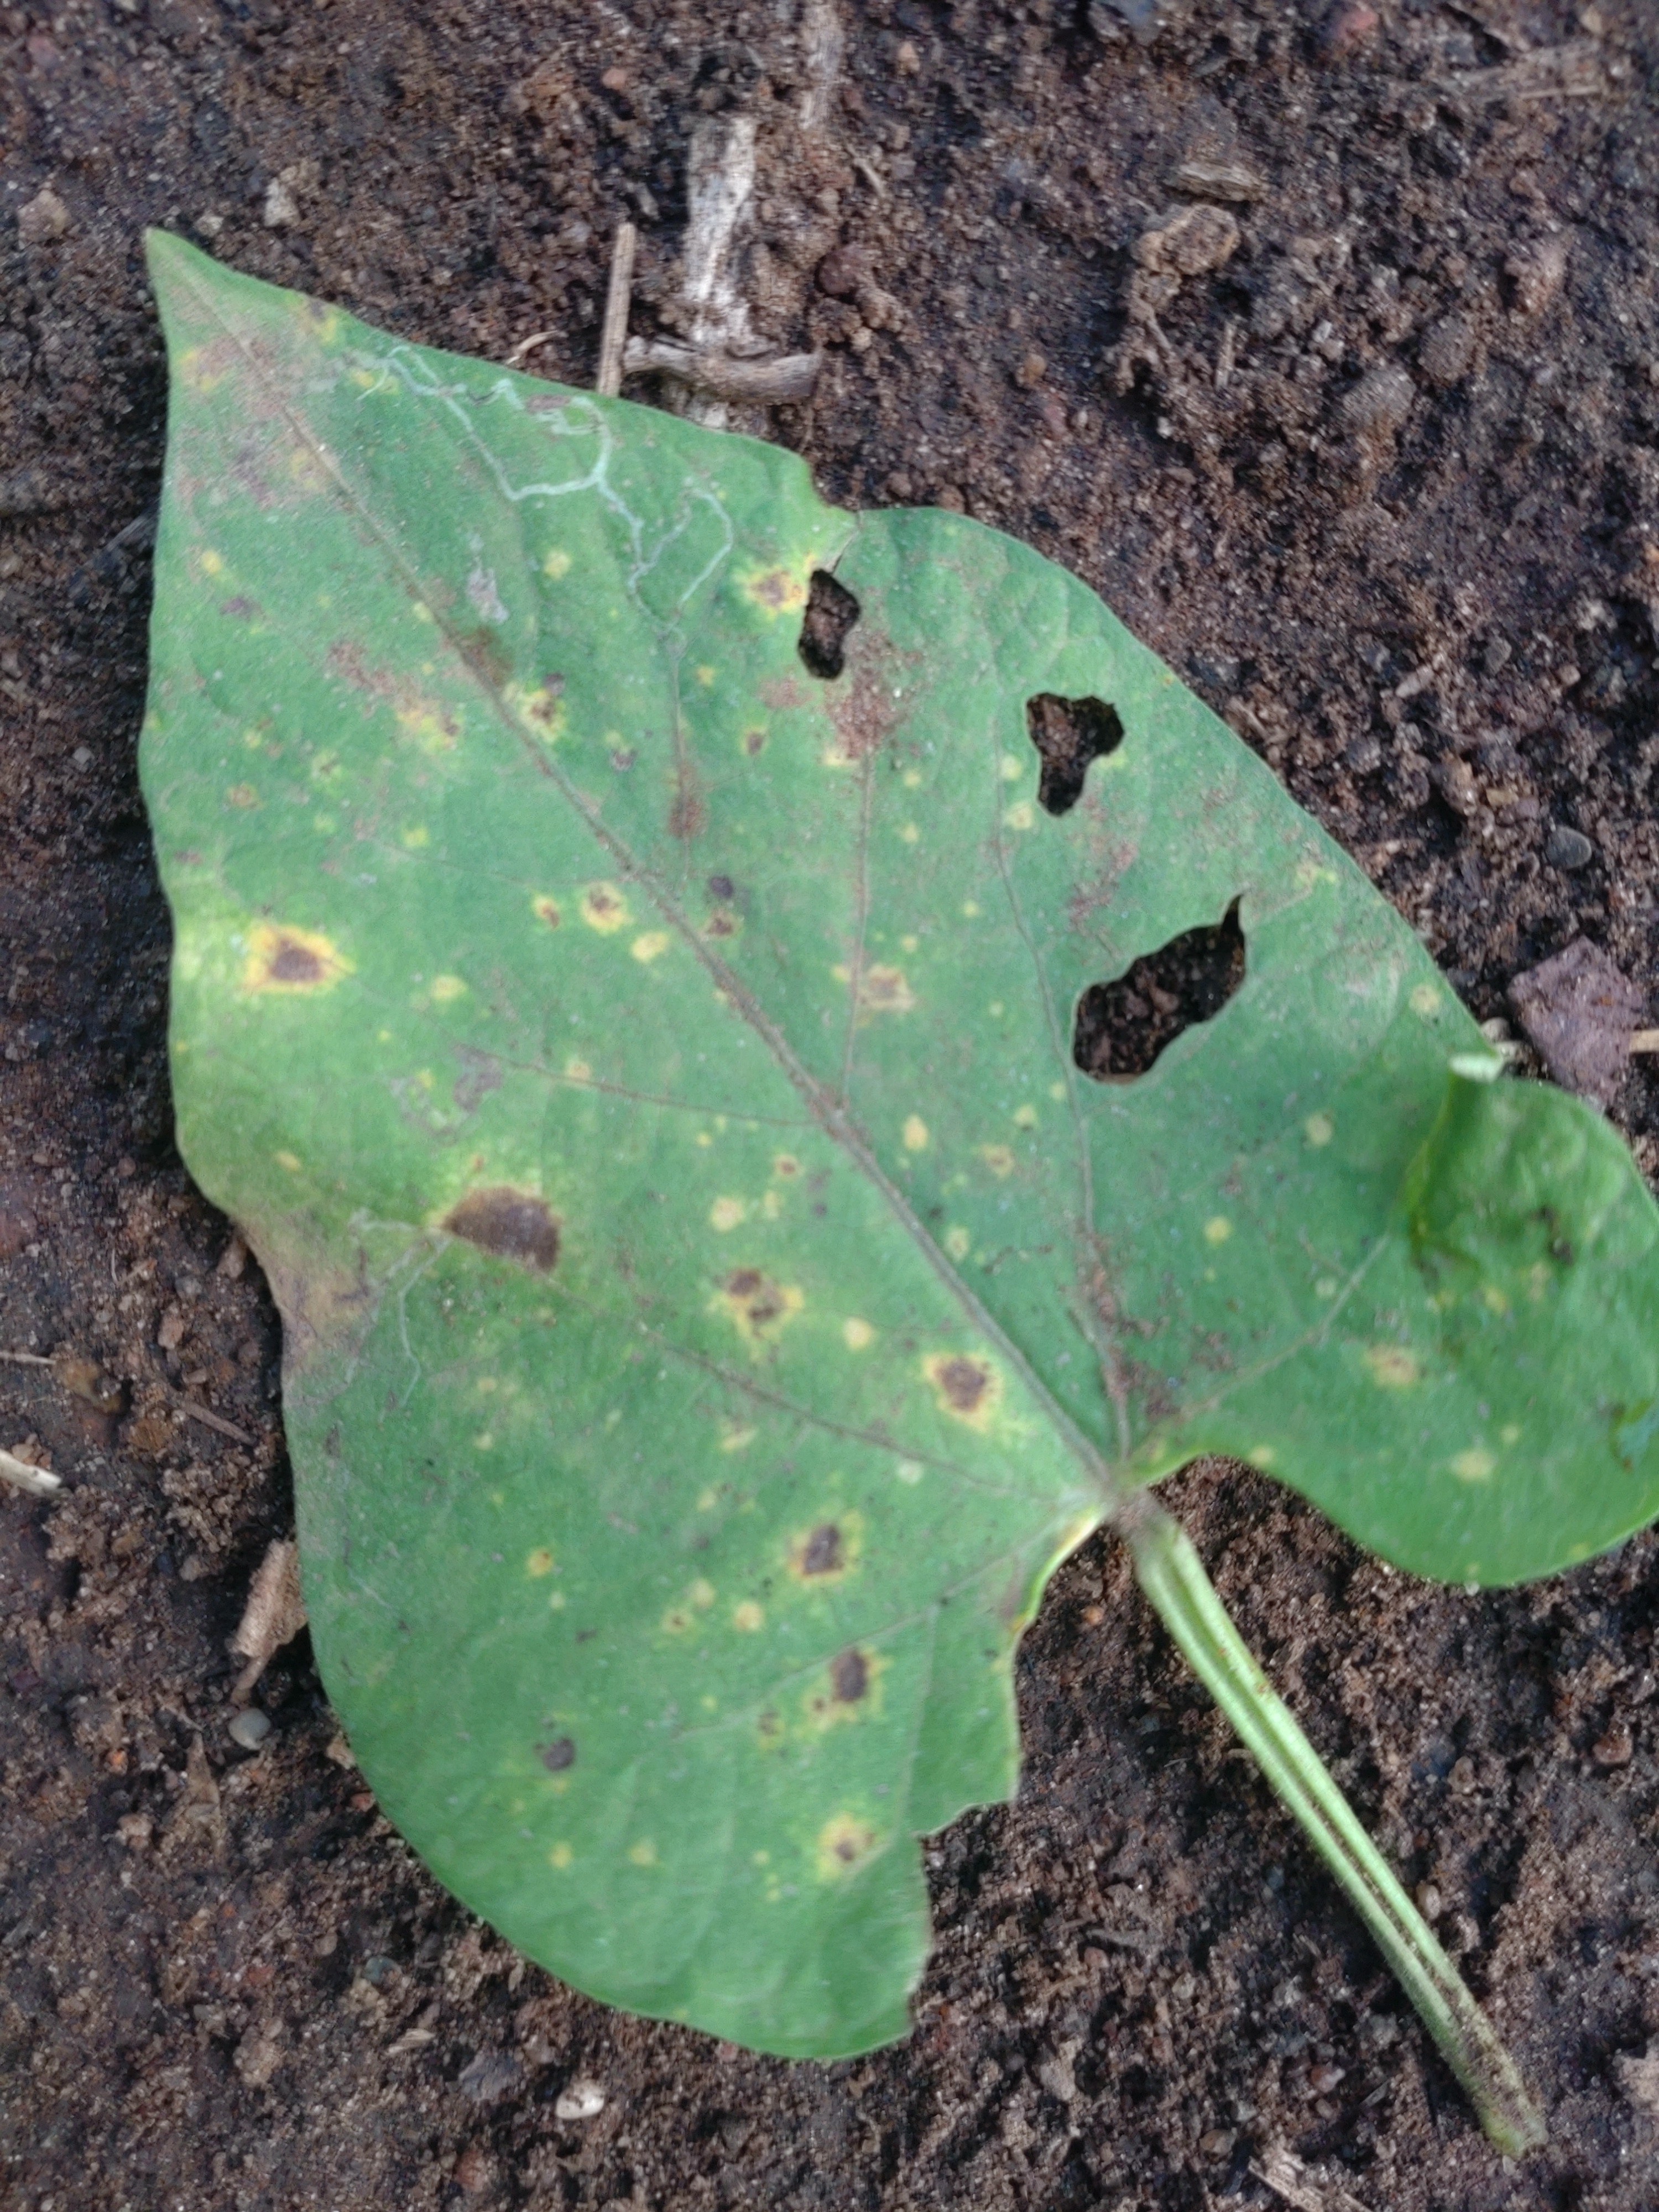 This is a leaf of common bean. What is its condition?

rust
